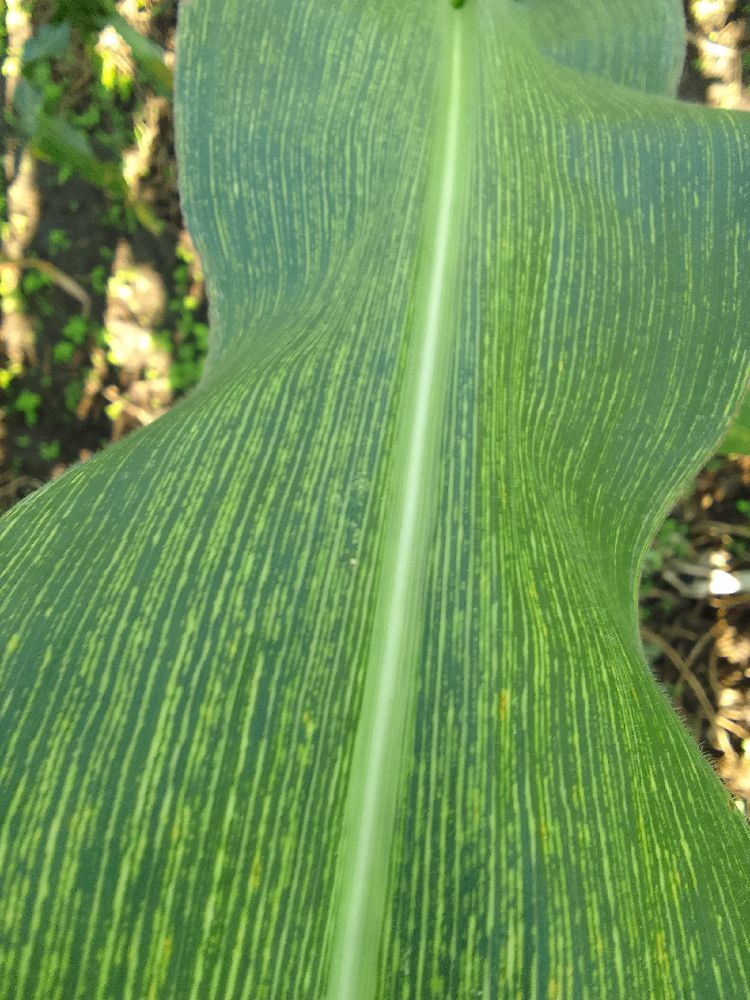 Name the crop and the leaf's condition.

maize, maize streak virus
